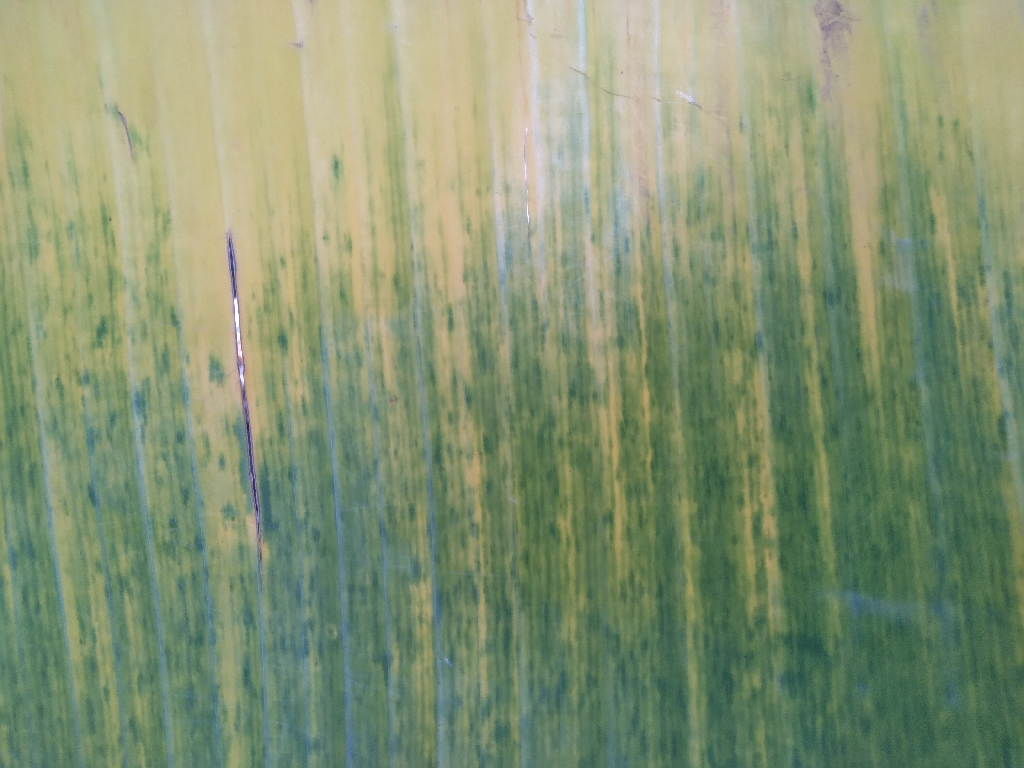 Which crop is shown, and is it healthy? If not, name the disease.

banana, fusarium wilt race 1
